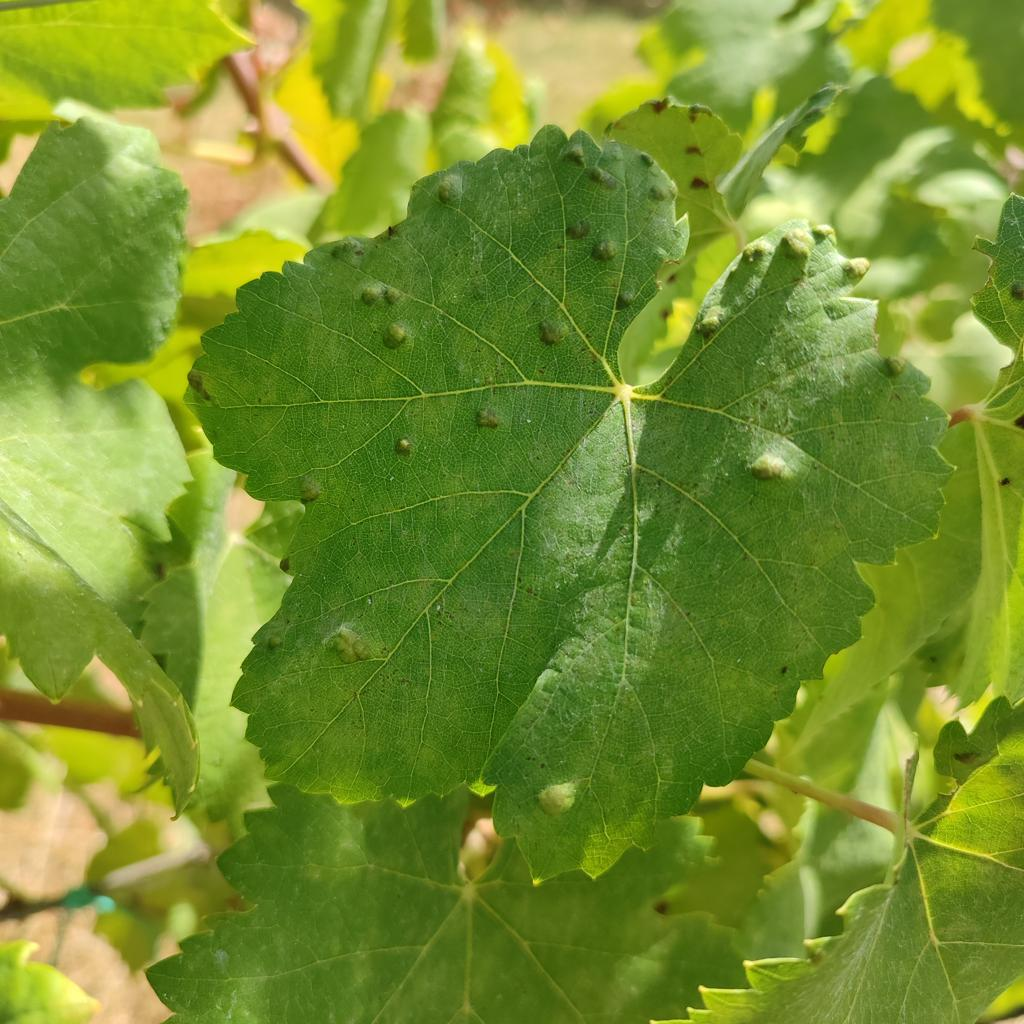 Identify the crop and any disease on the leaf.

grapevine, erineum mite
